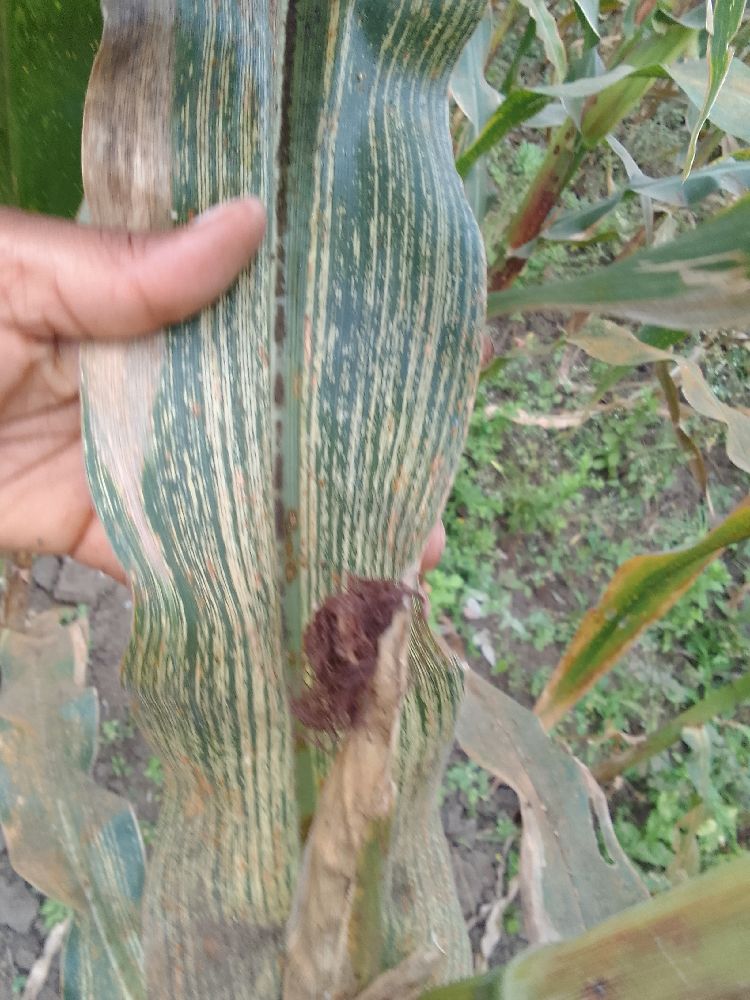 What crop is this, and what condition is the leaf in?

maize, maize streak virus
